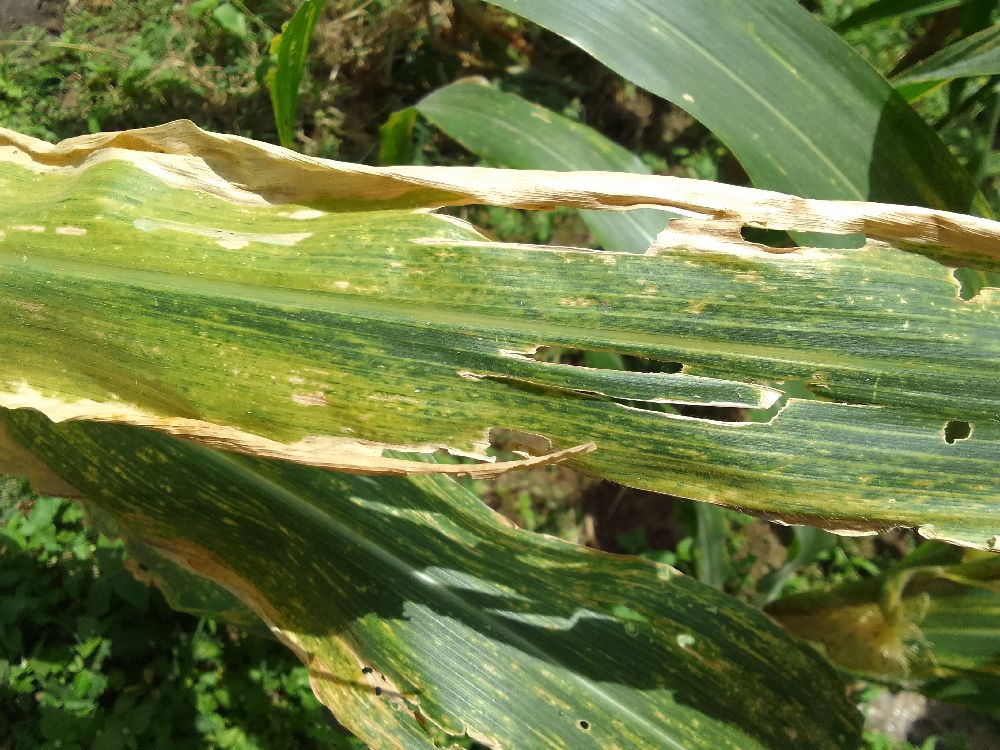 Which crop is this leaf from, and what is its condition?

maize, maize lethal necrosis
